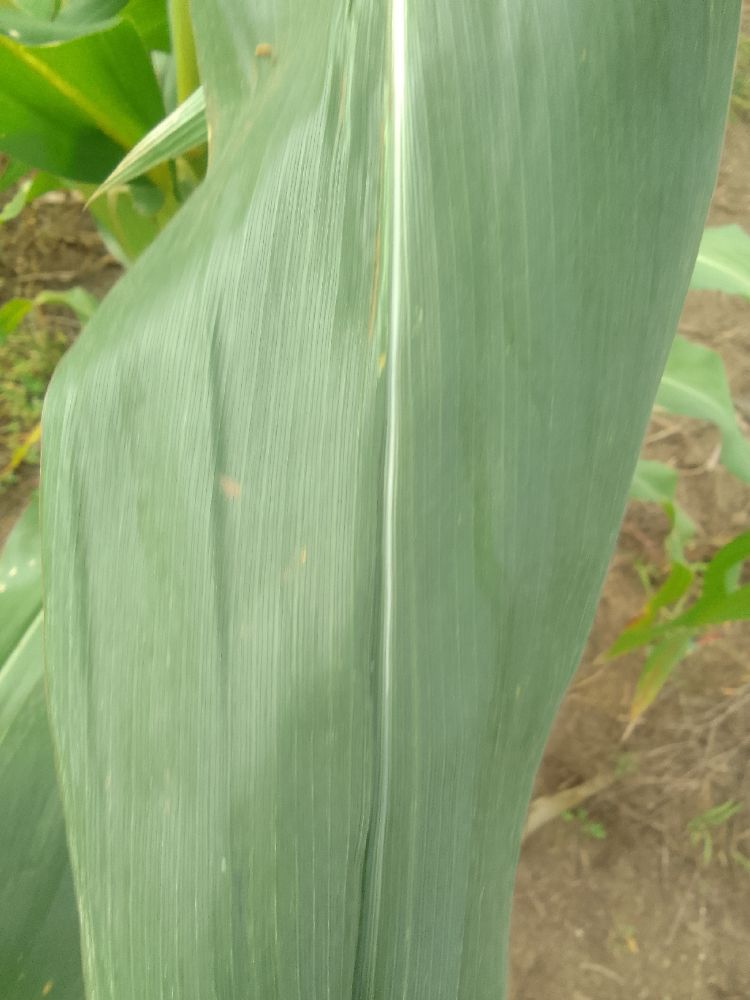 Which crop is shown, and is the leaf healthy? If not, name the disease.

maize, healthy
